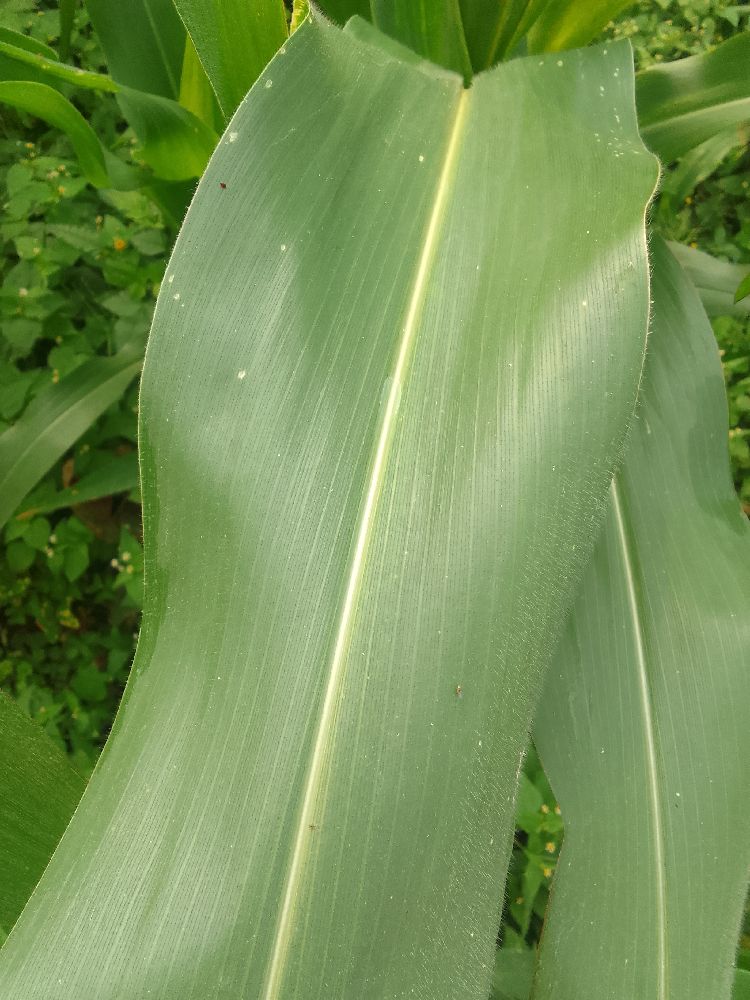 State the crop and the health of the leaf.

maize, healthy
